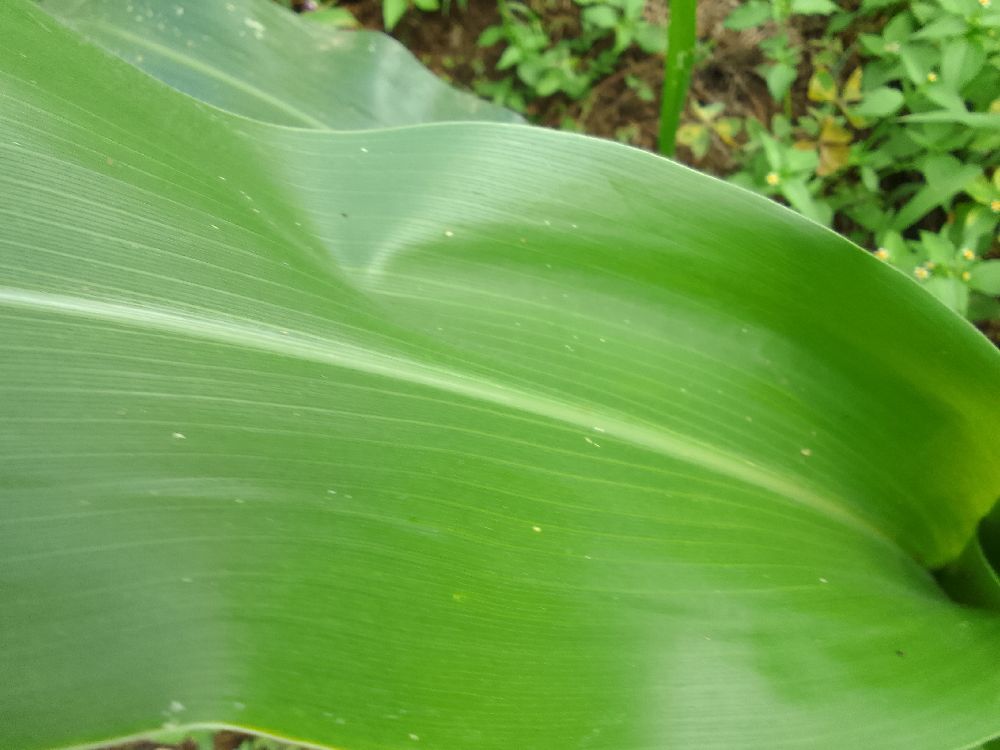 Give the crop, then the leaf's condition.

maize, healthy
